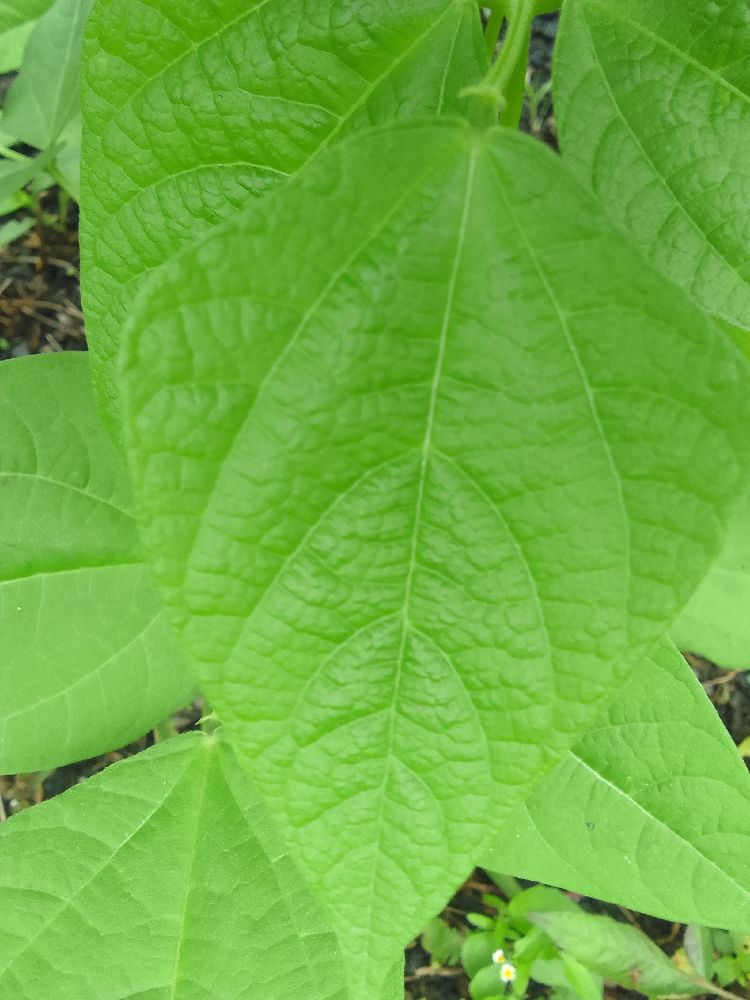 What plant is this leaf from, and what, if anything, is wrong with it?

common bean, healthy
